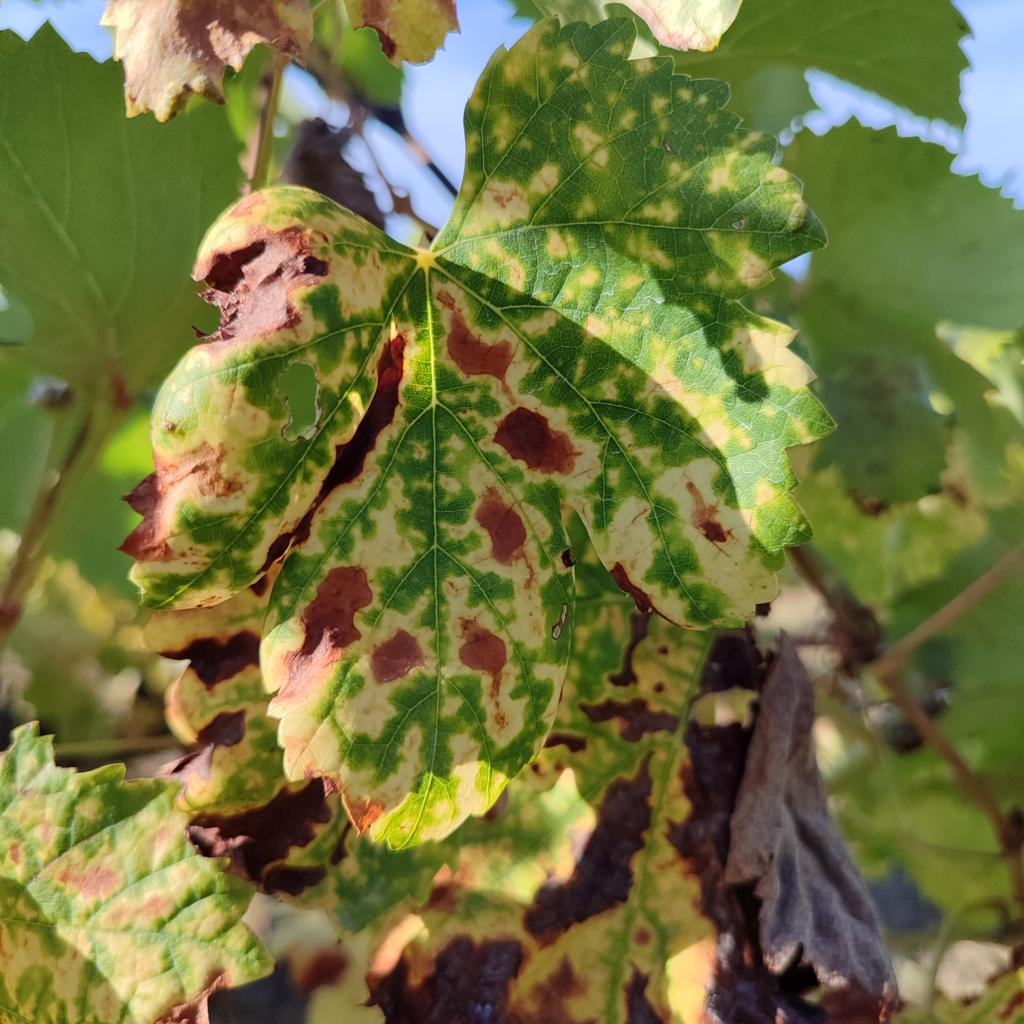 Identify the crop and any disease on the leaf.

grapevine, esca complex
